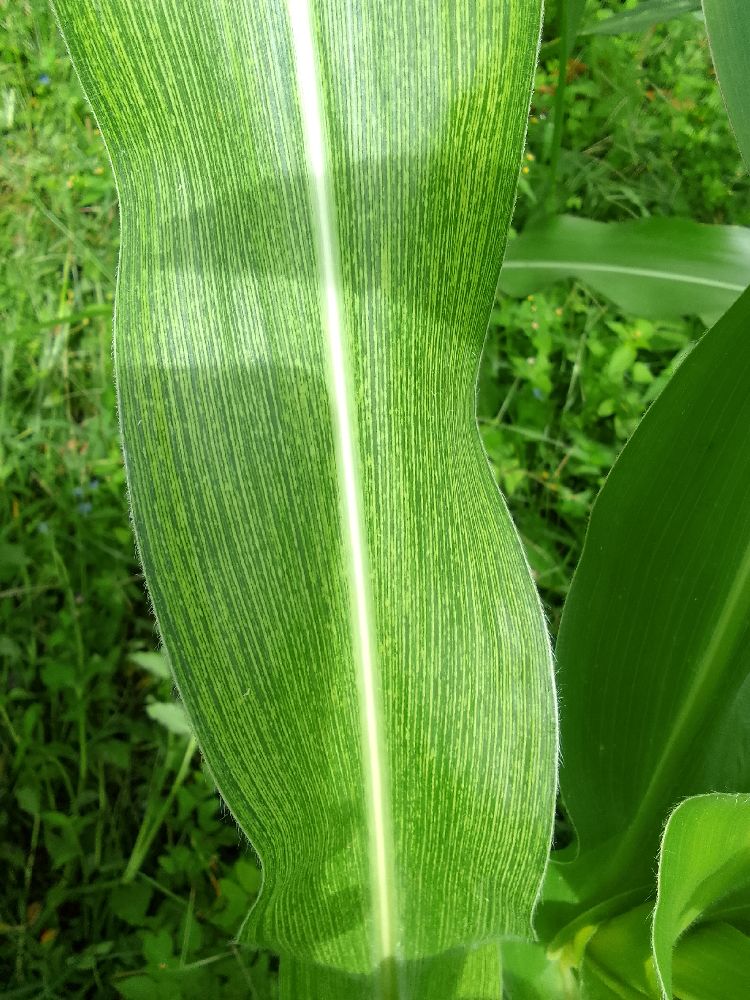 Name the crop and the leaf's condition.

maize, maize streak virus
